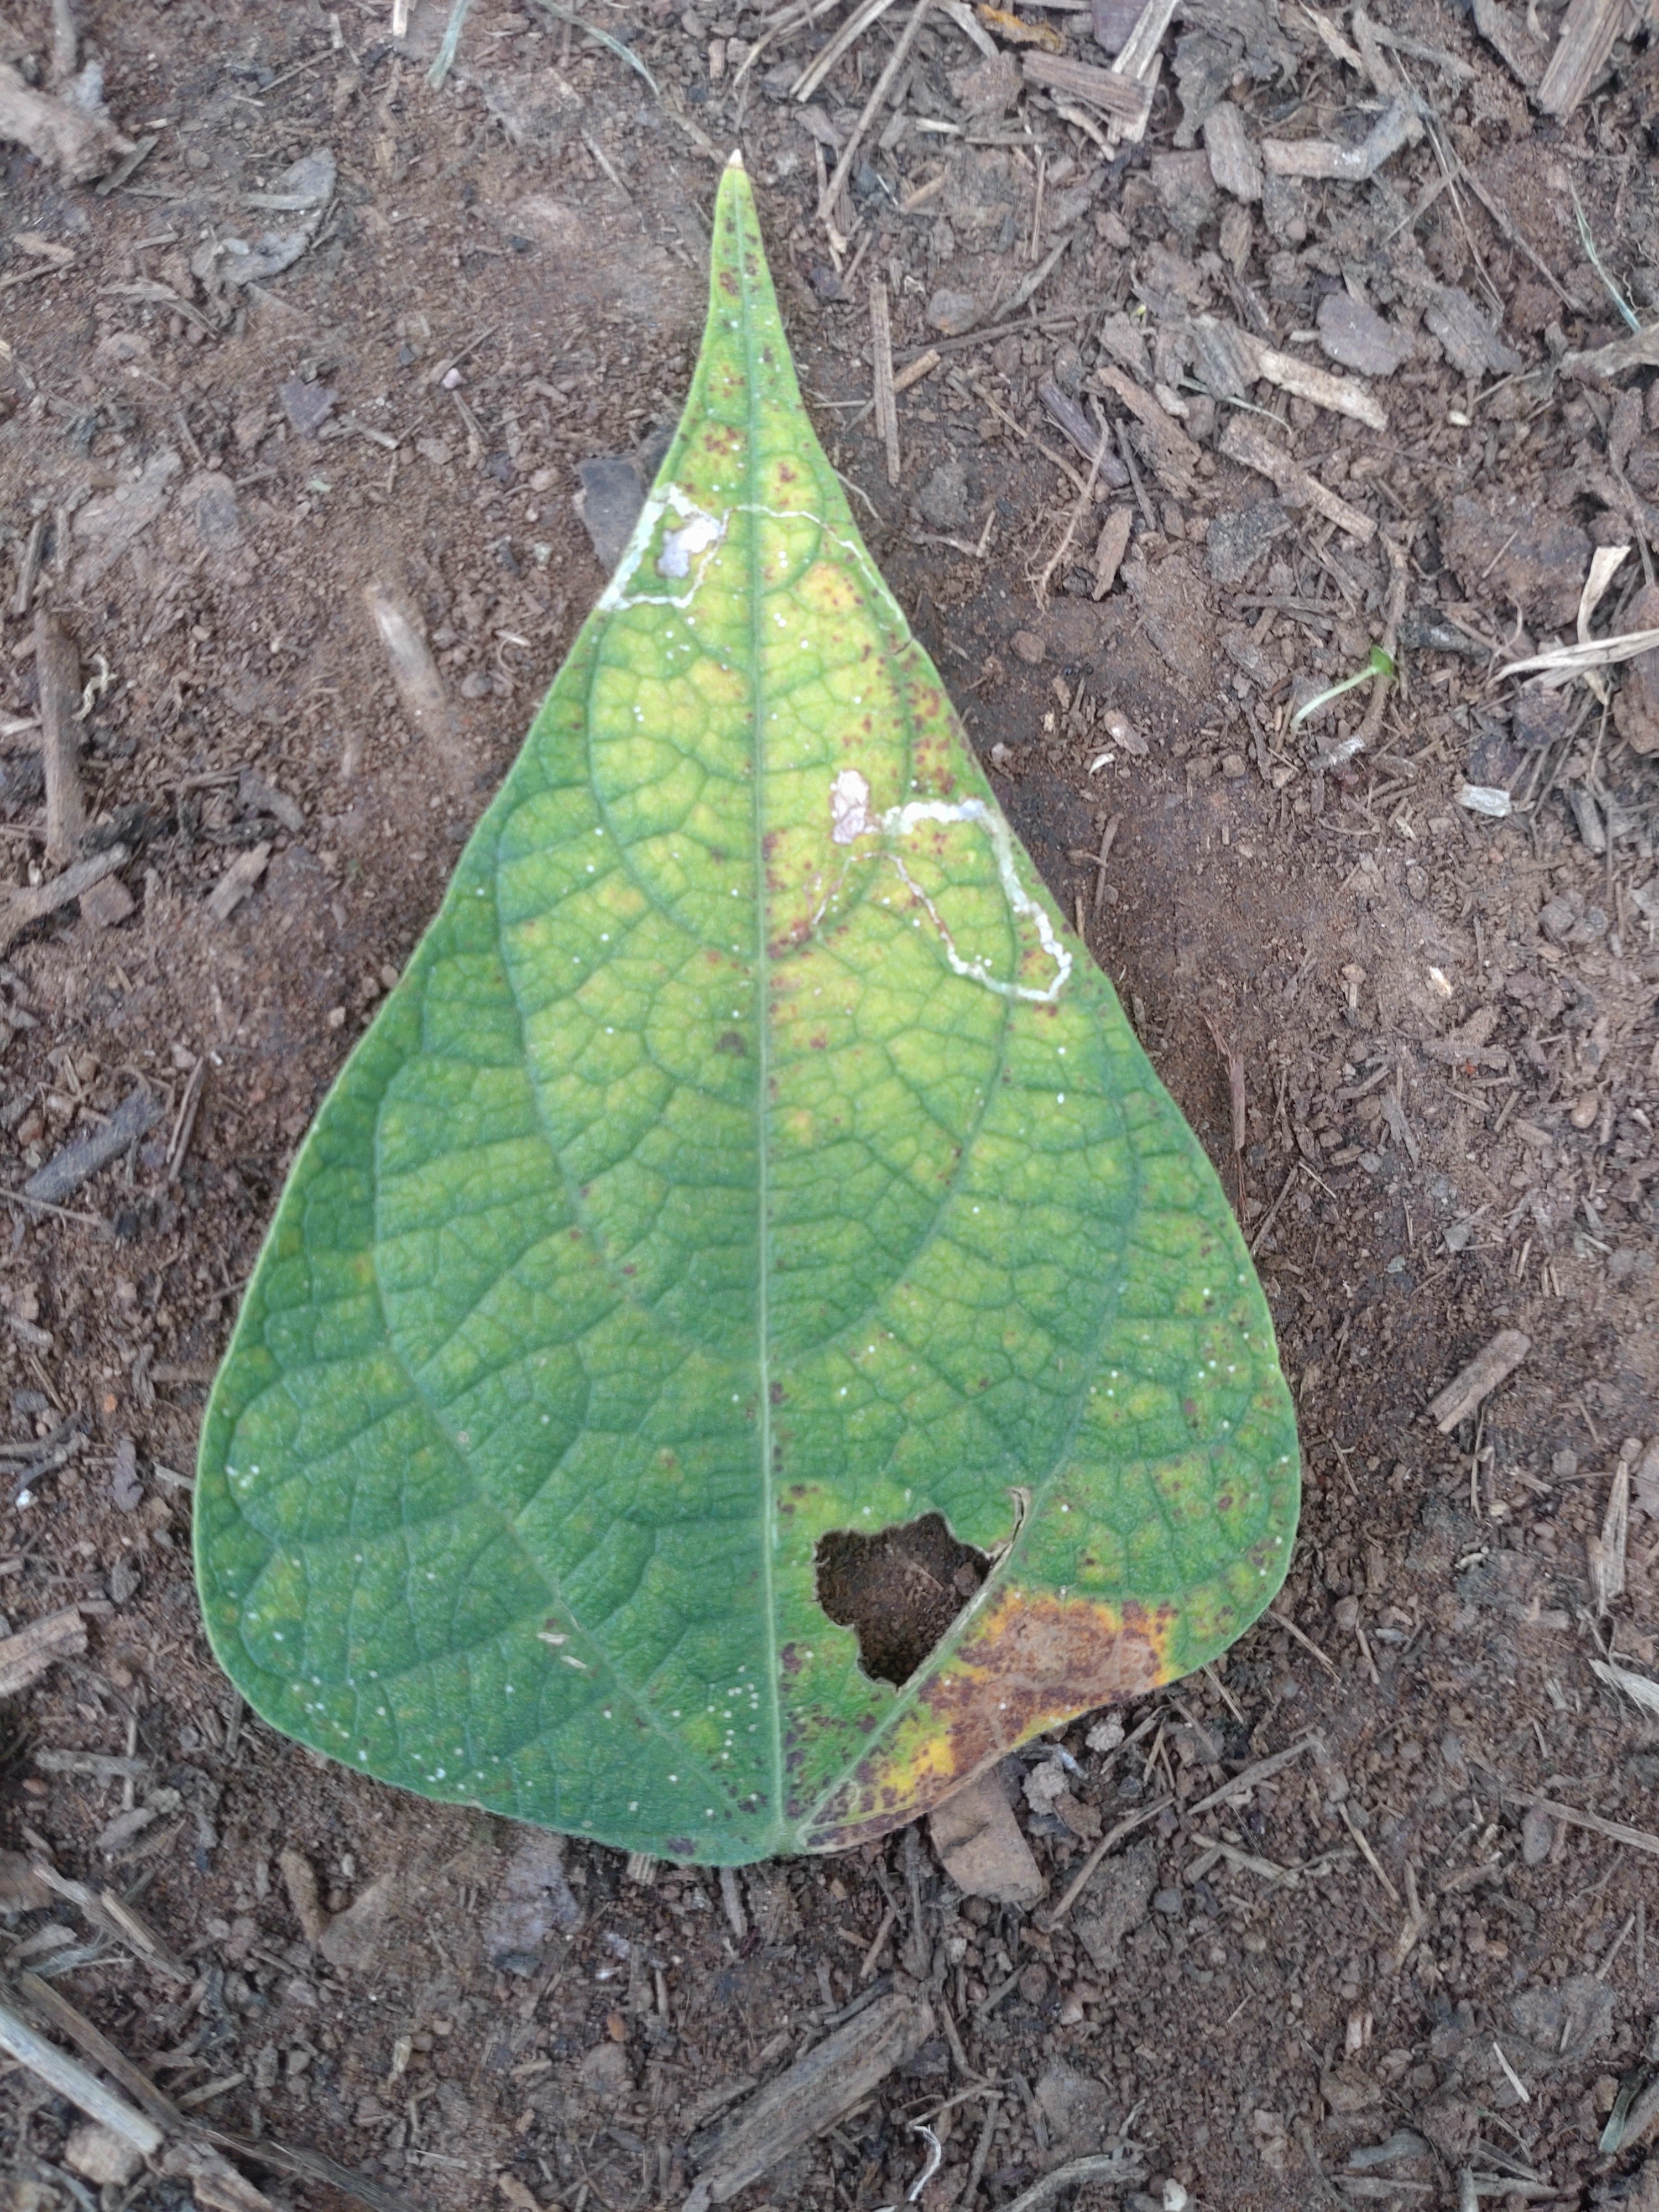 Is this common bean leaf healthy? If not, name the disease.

rust
